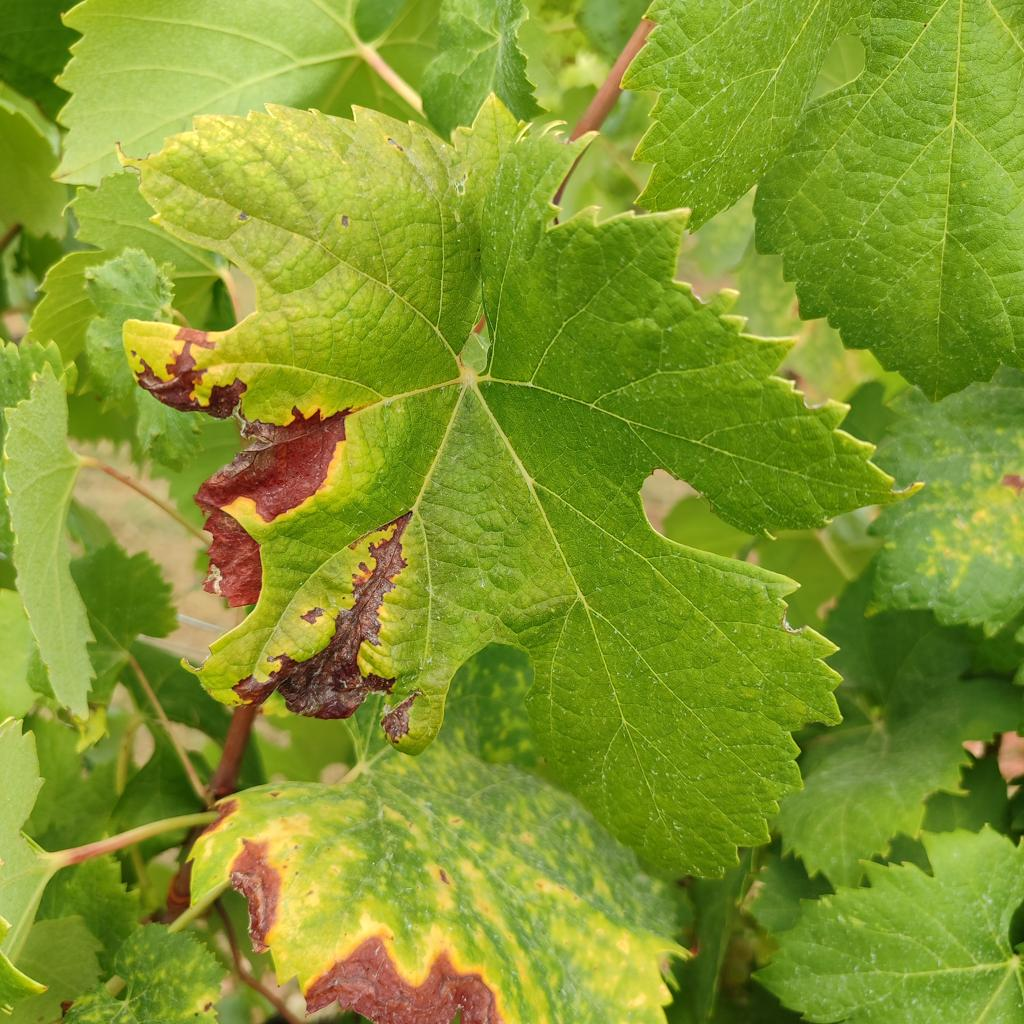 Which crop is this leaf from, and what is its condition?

grapevine, esca complex
